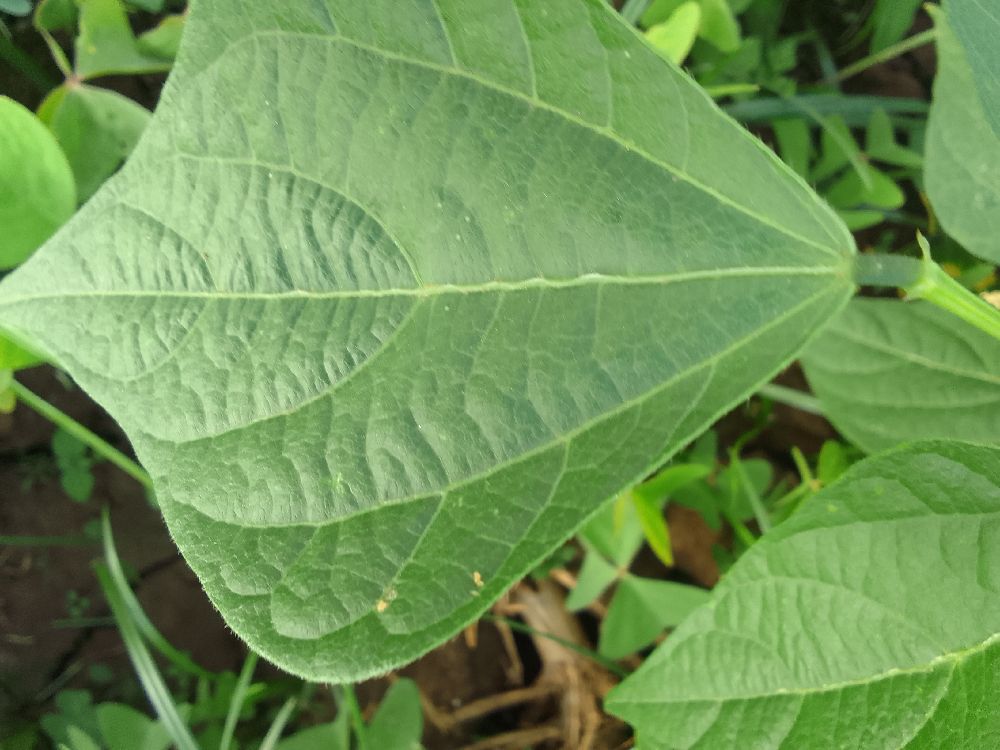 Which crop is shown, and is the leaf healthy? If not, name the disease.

common bean, healthy
